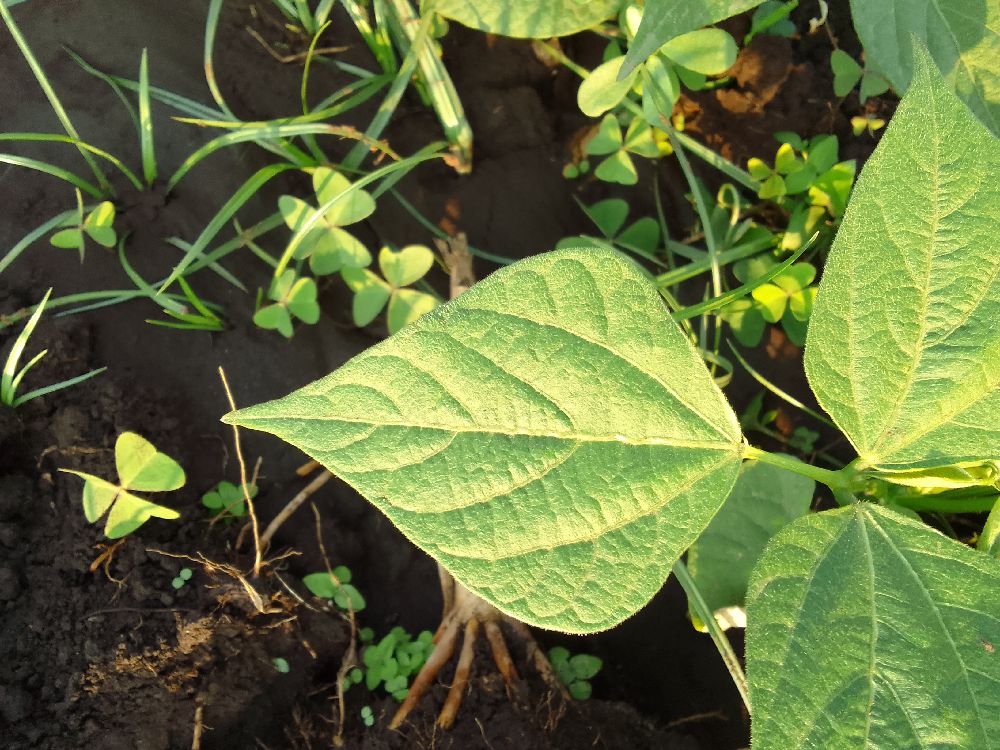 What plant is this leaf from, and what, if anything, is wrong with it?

common bean, healthy
